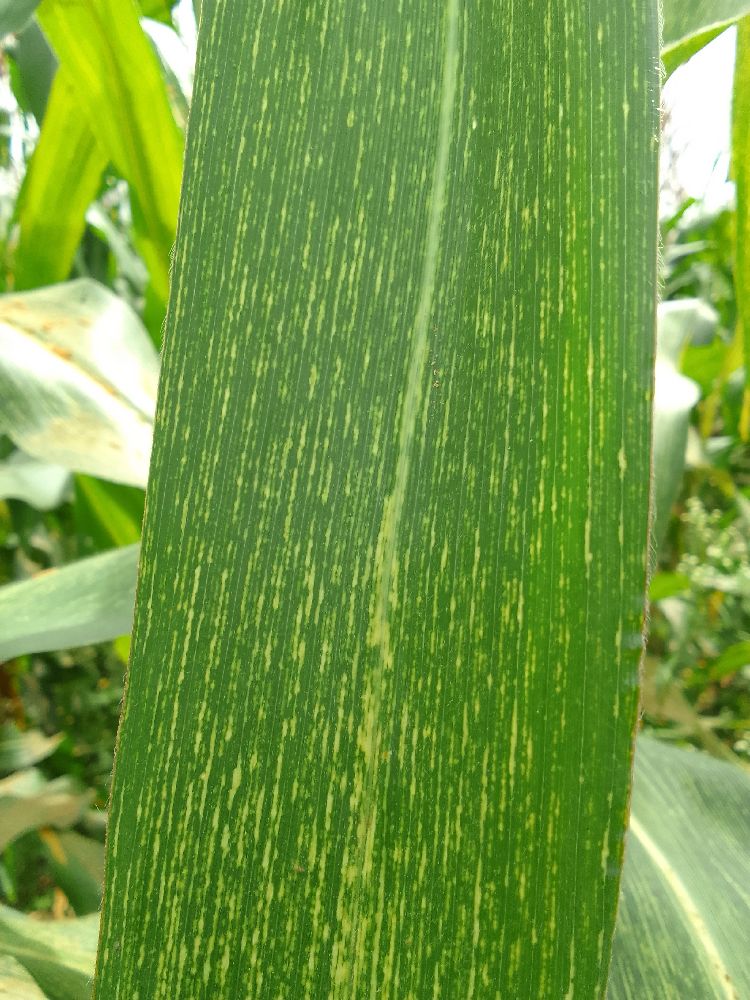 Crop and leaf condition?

maize, maize streak virus
